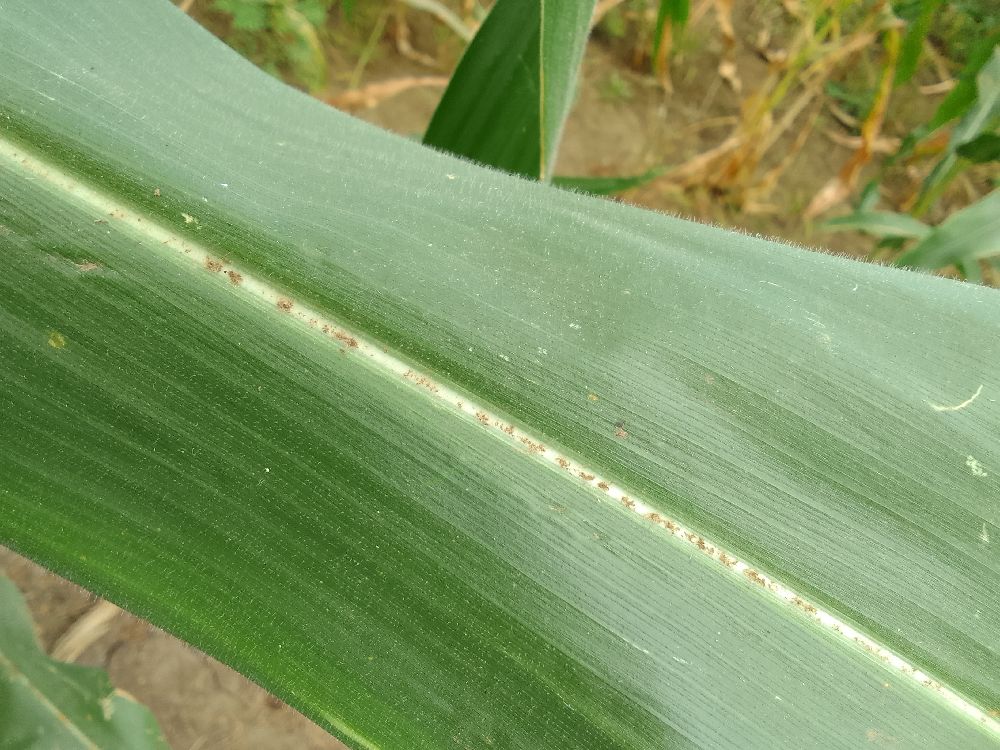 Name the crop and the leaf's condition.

maize, healthy
